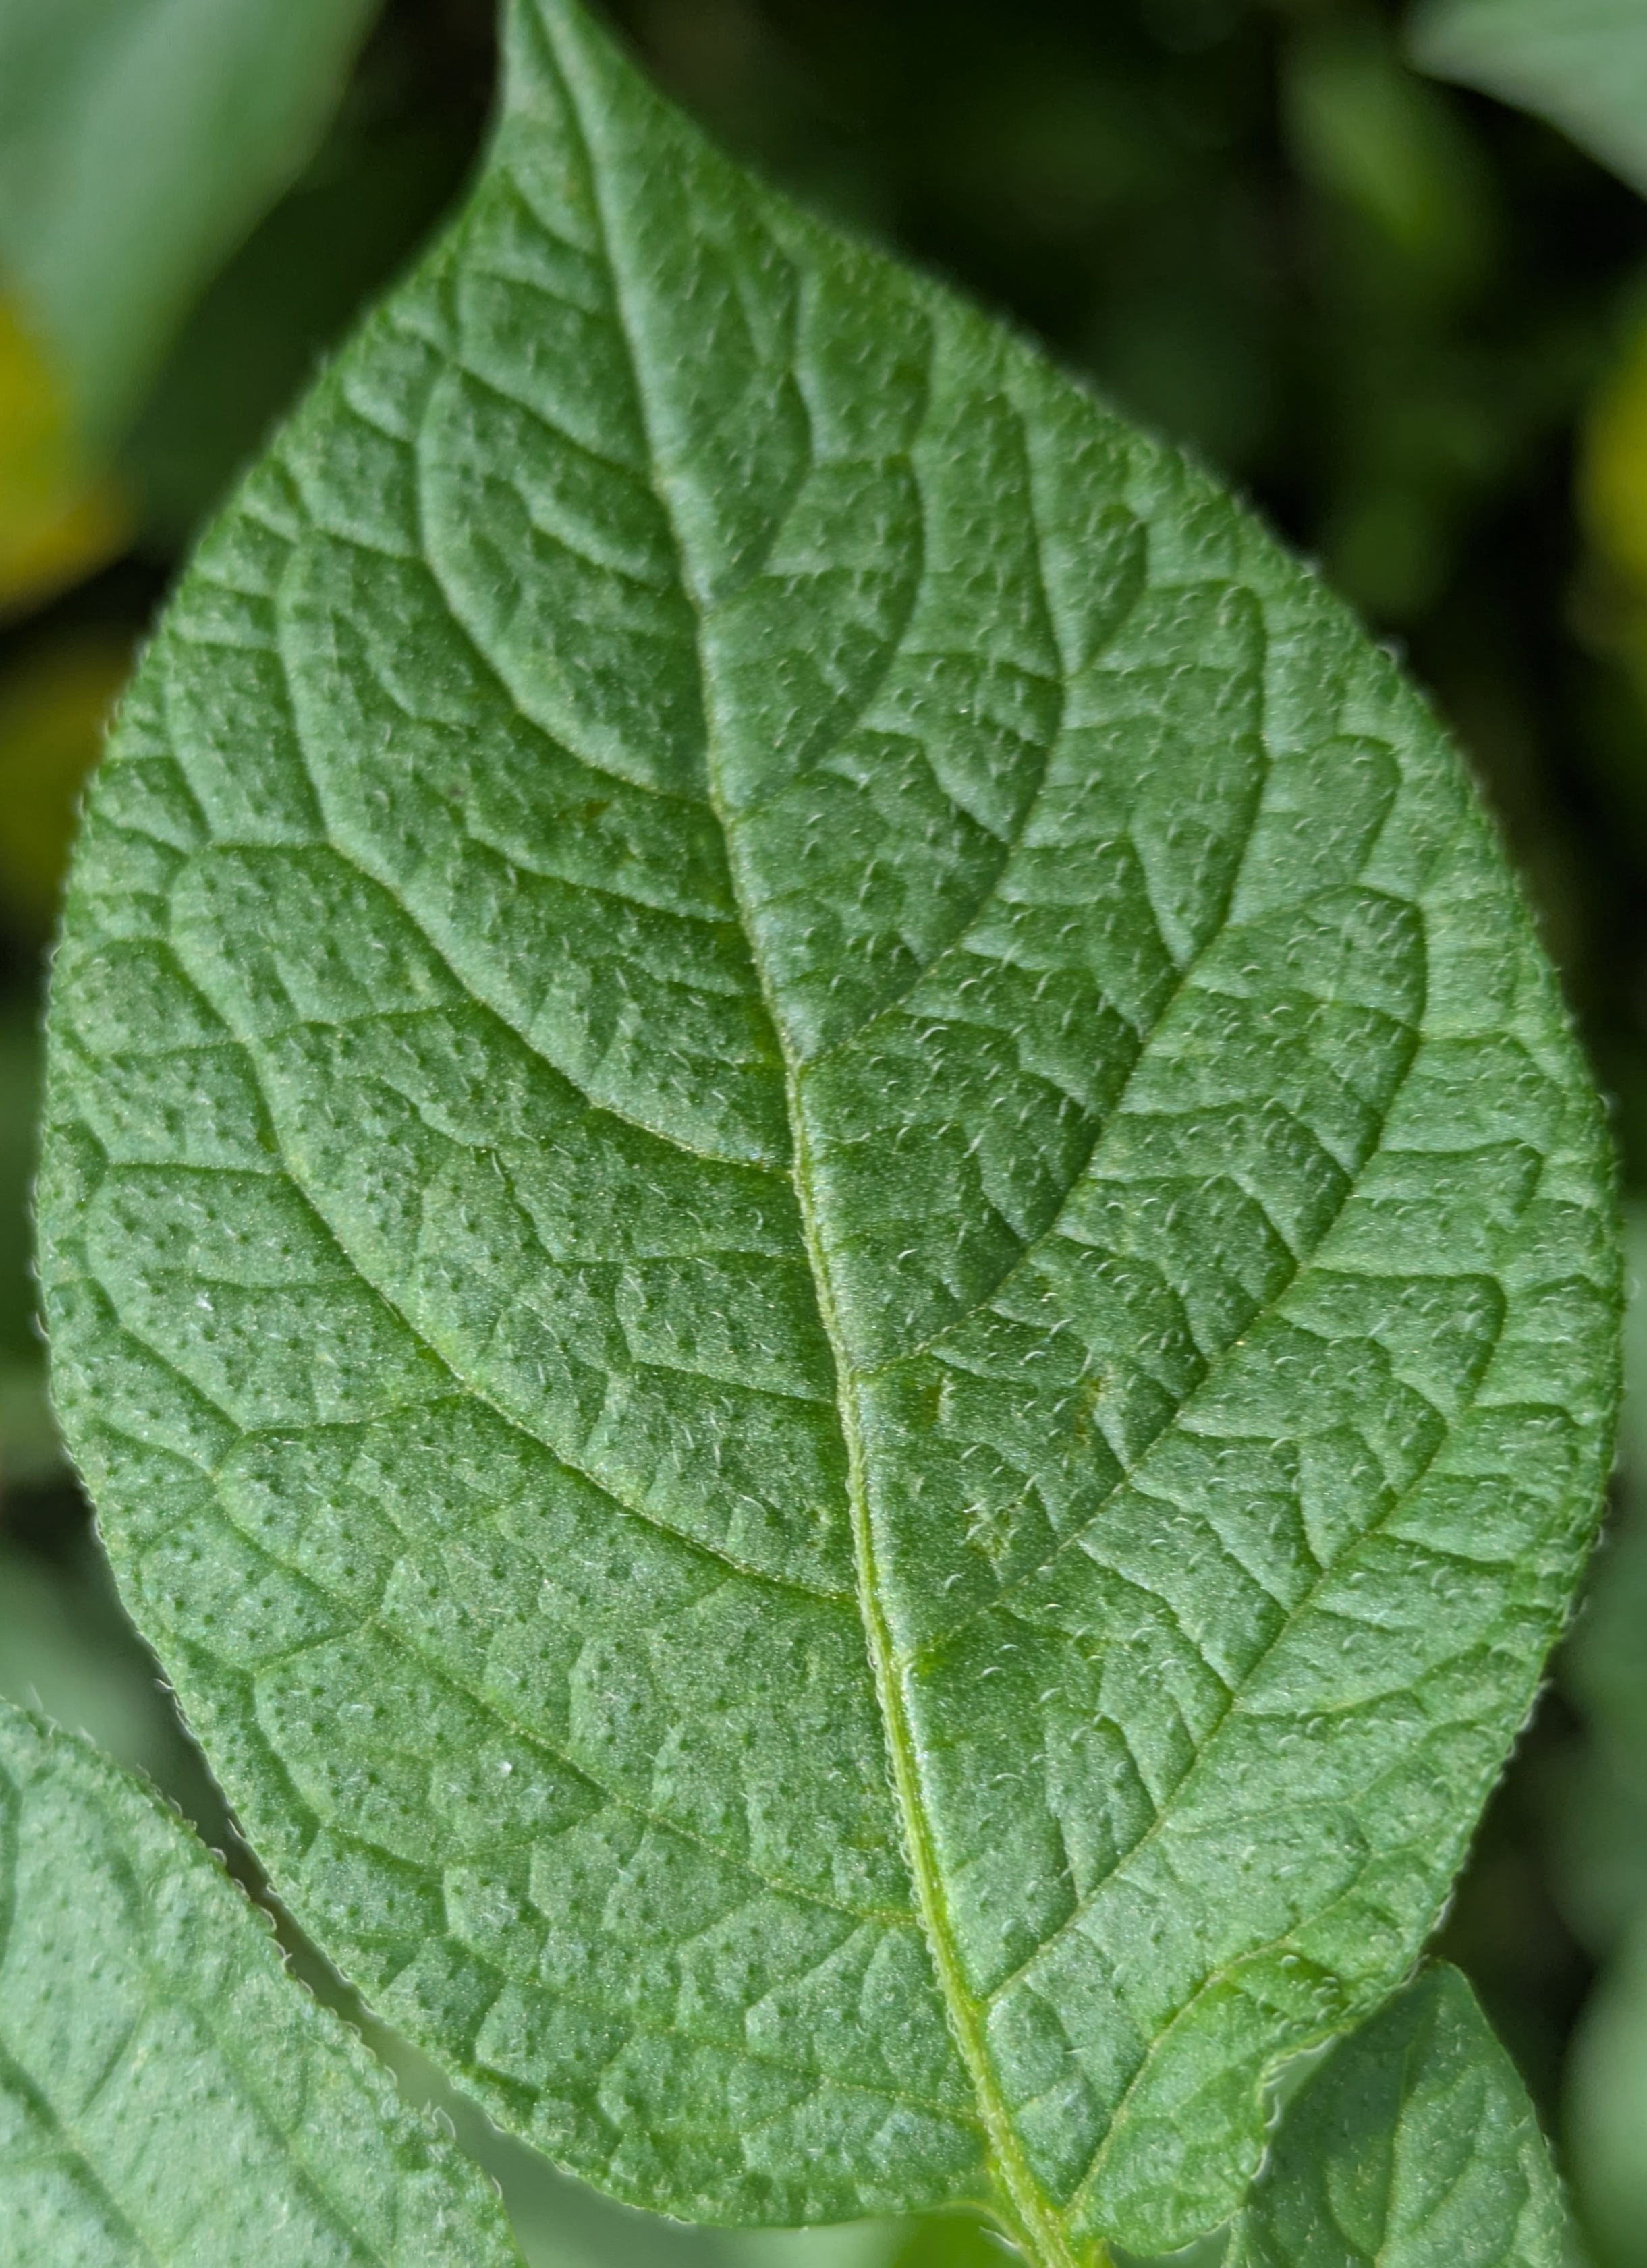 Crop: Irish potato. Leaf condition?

healthy
